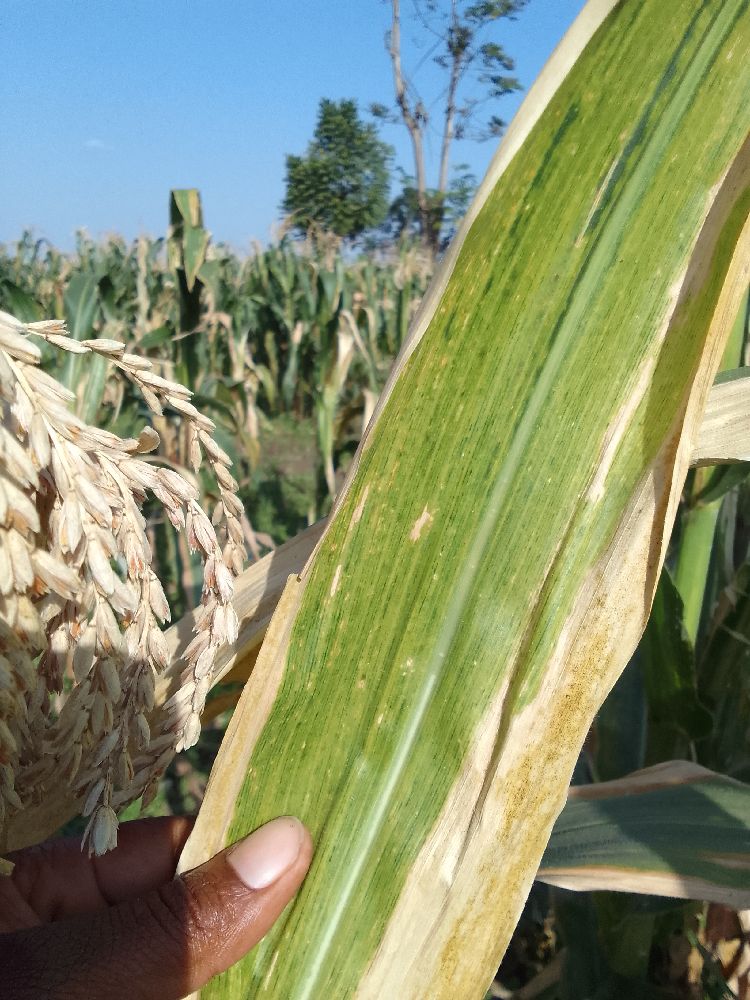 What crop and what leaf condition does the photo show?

maize, maize lethal necrosis
